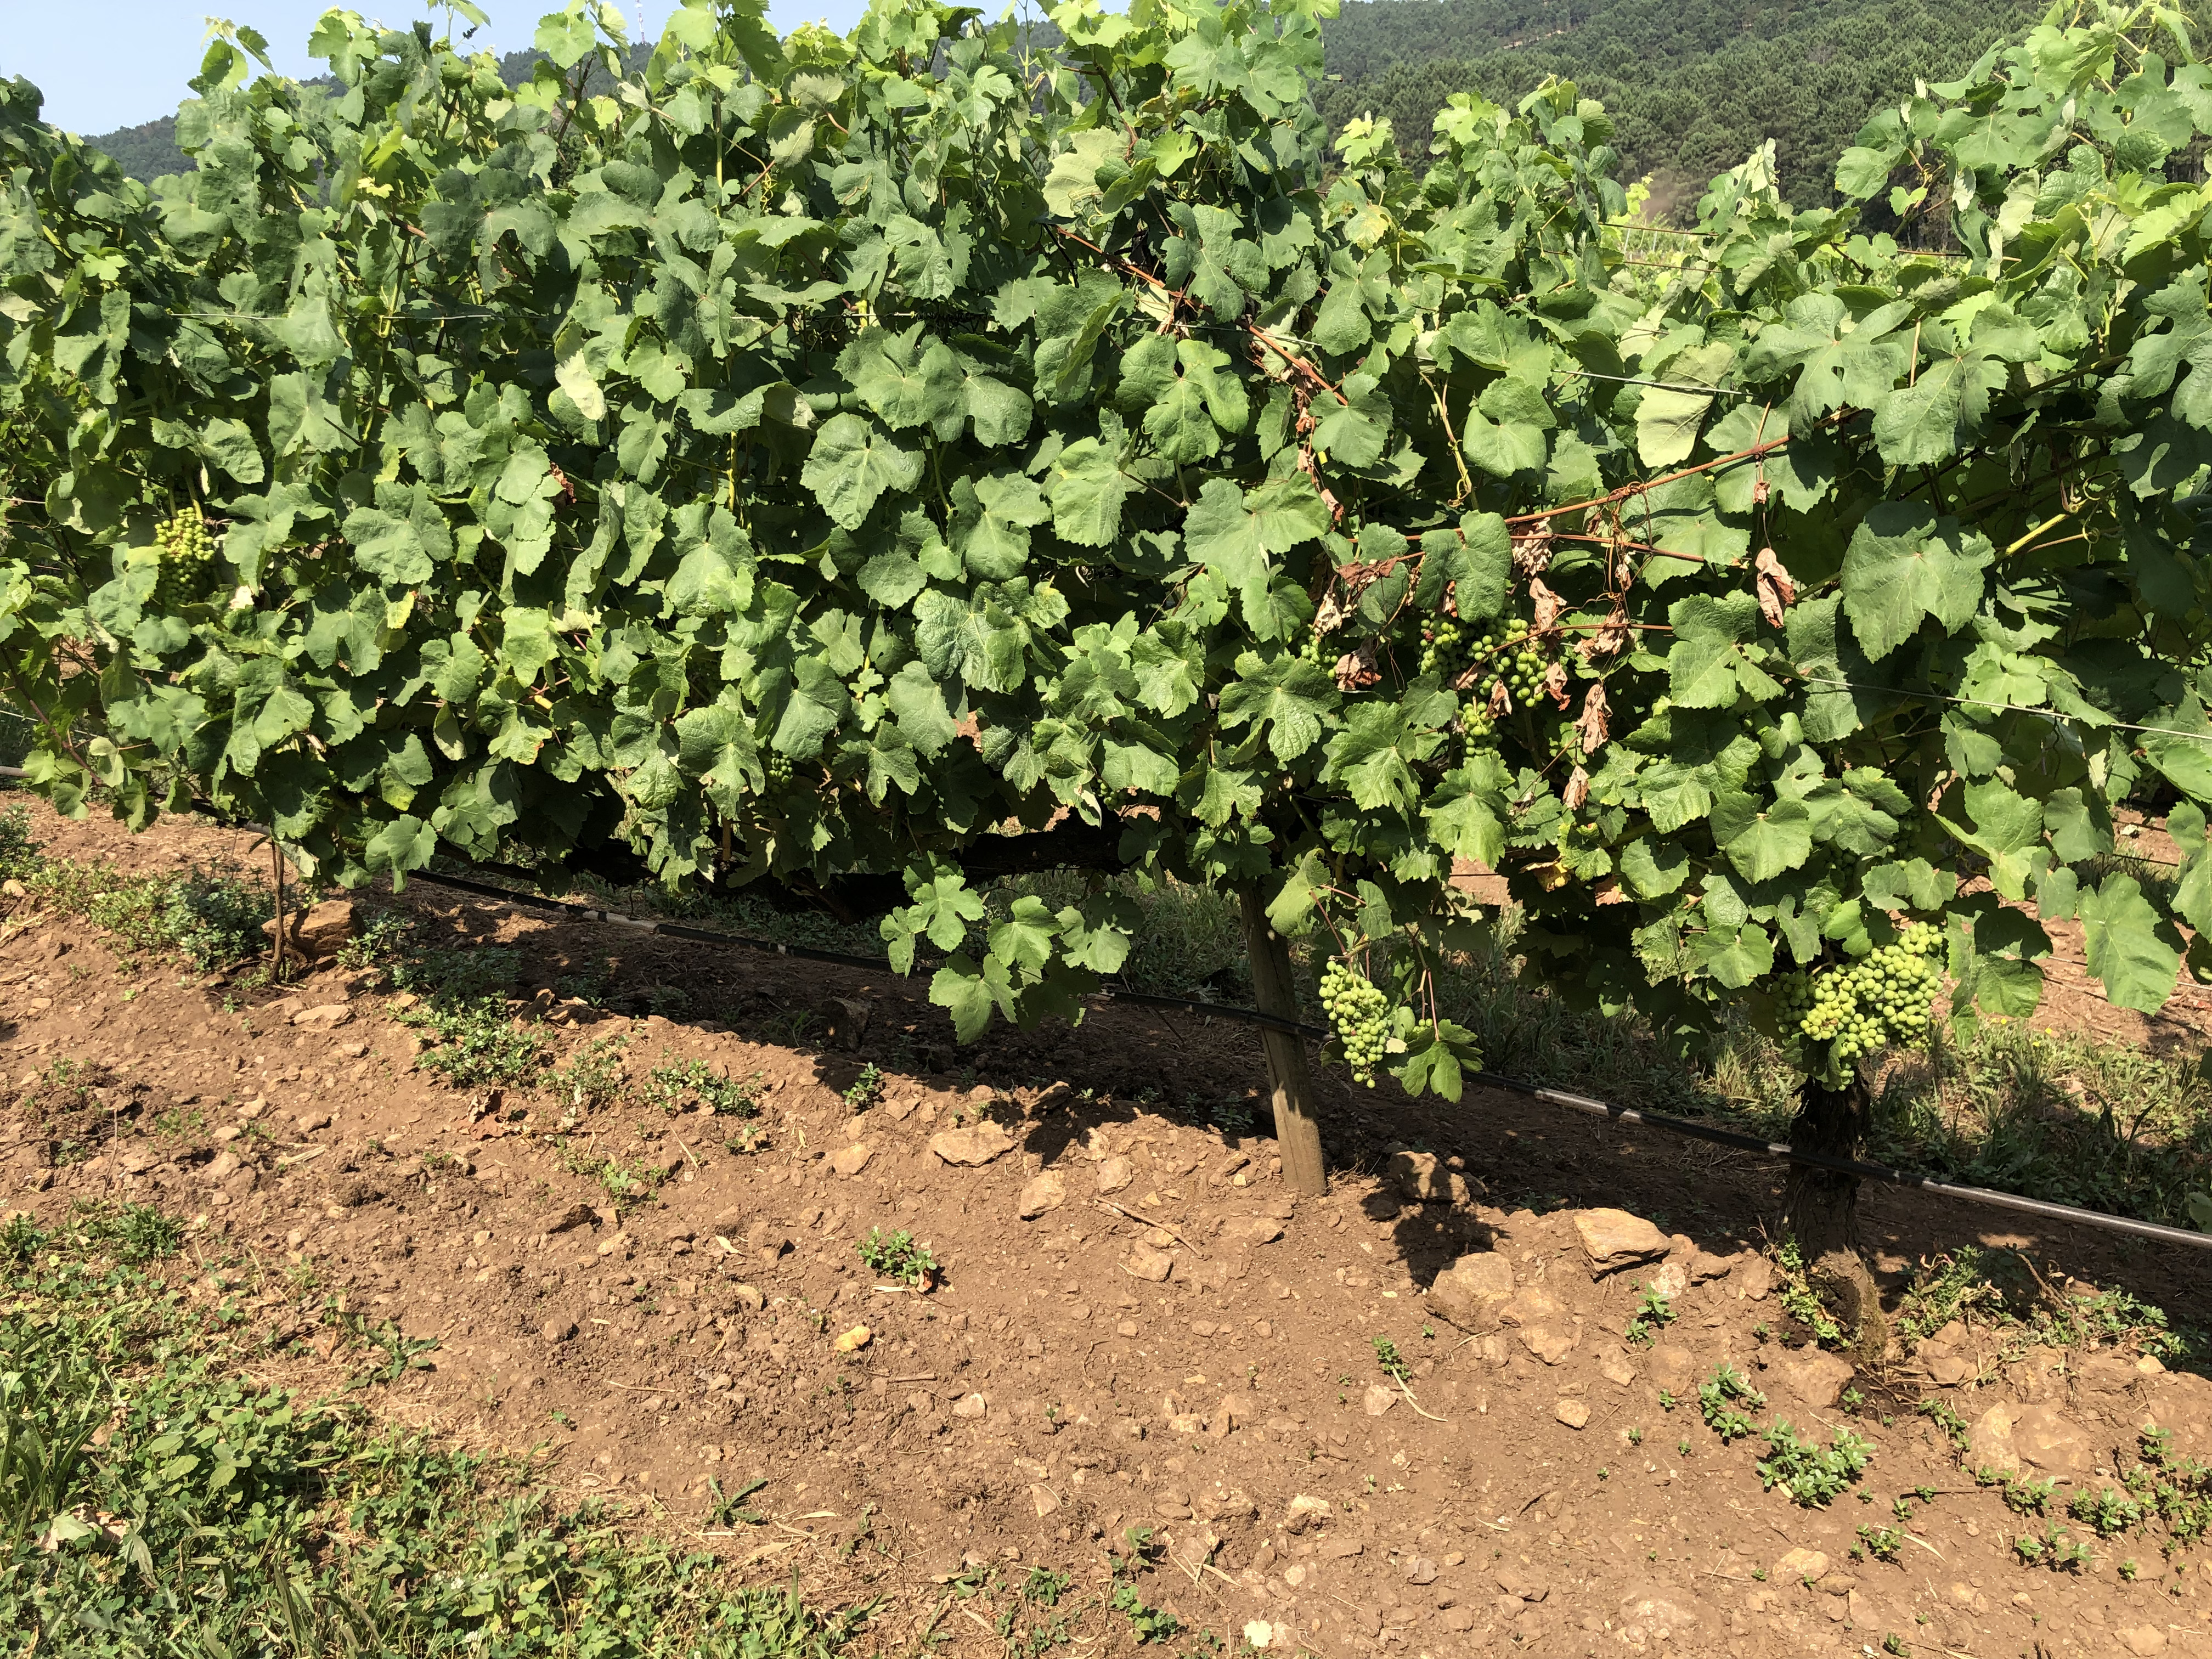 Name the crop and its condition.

grapevine, not affected by esca disease
